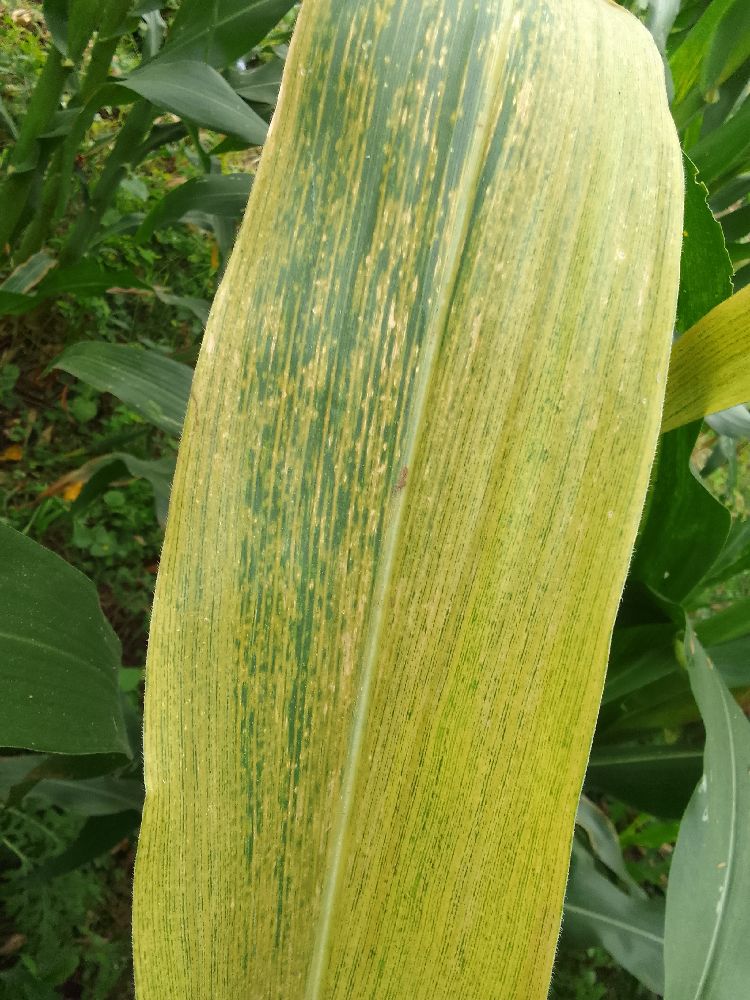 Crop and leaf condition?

maize, maize lethal necrosis
